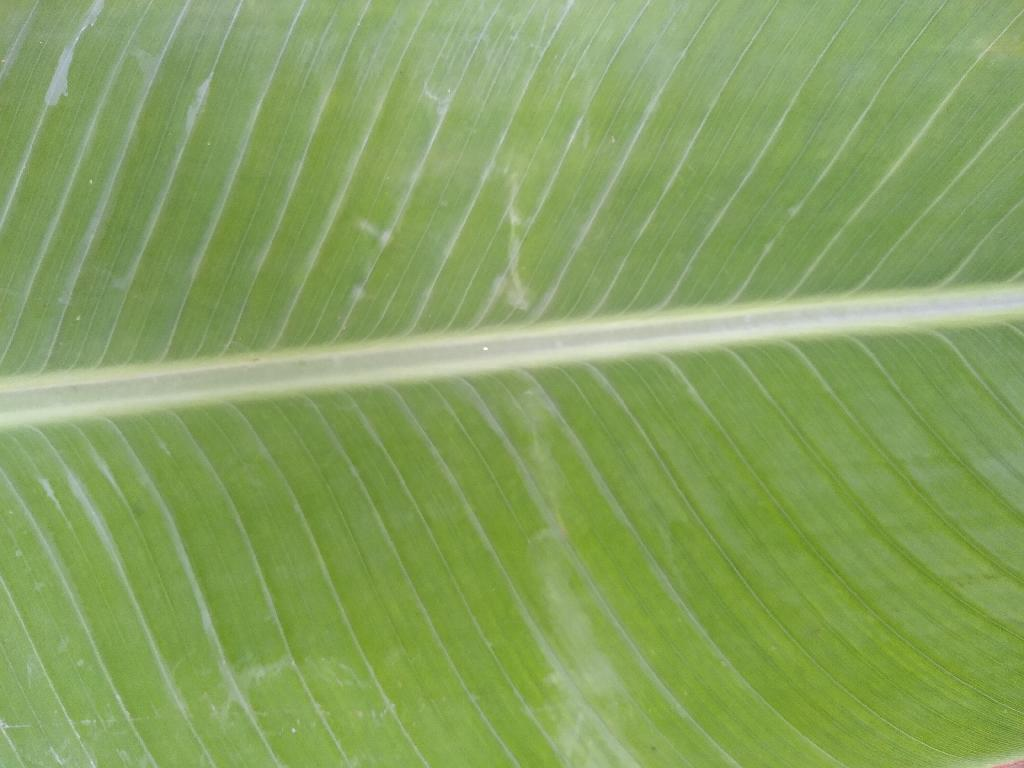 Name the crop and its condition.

banana, healthy
